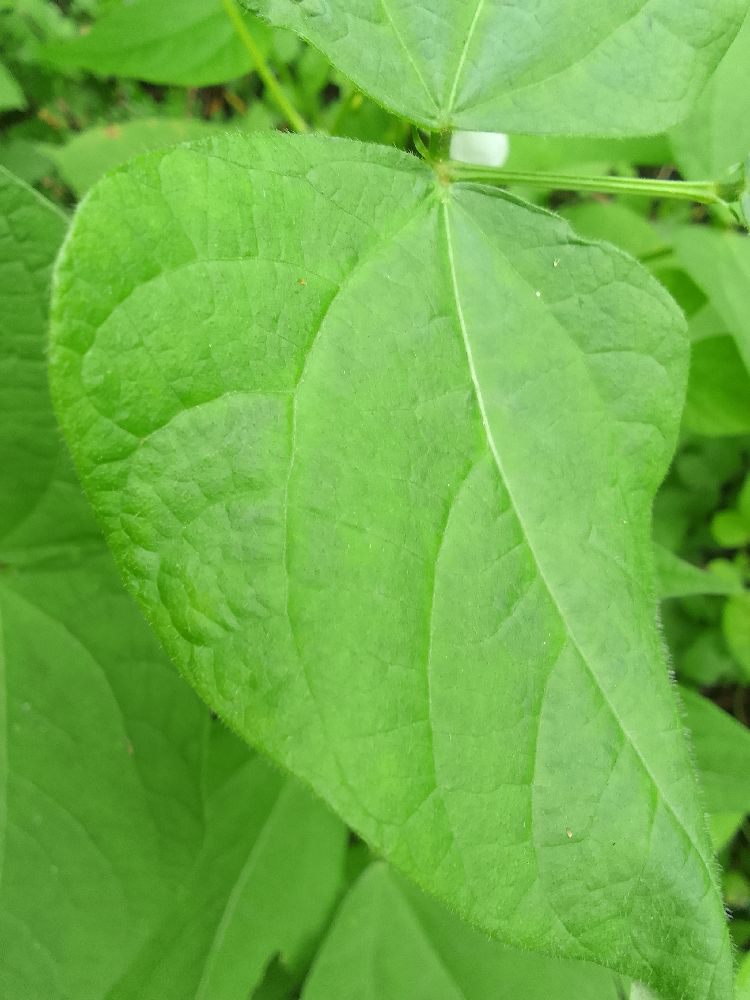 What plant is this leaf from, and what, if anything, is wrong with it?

common bean, healthy
